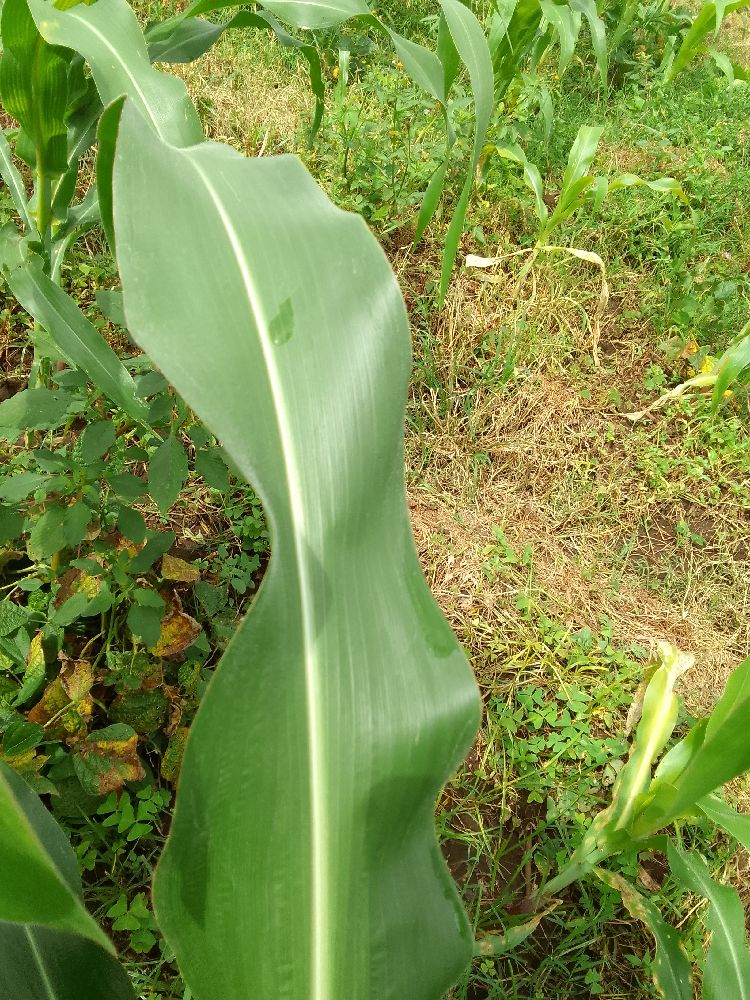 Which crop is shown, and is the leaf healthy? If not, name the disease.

maize, healthy
